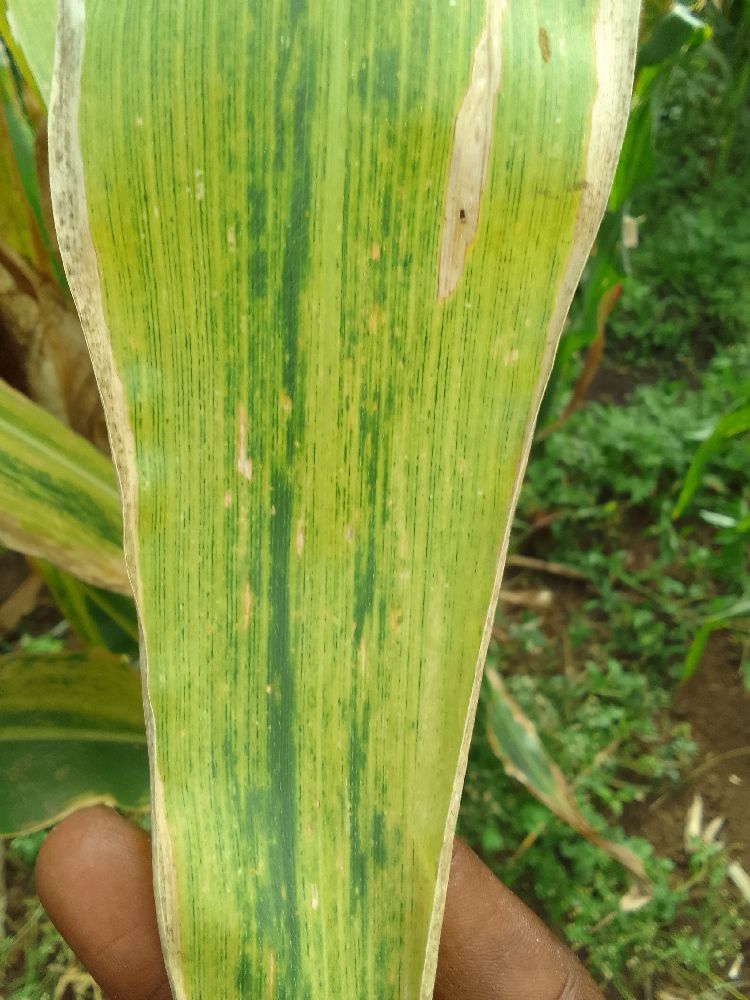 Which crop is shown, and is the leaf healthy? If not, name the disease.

maize, maize lethal necrosis
